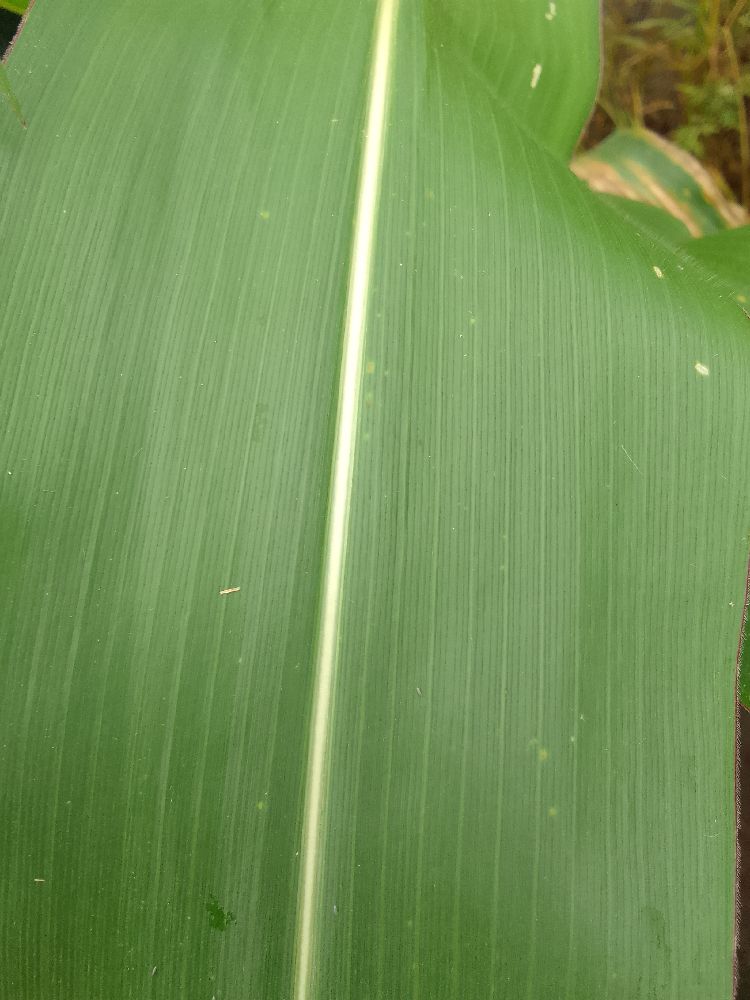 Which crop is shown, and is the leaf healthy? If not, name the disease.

maize, healthy
